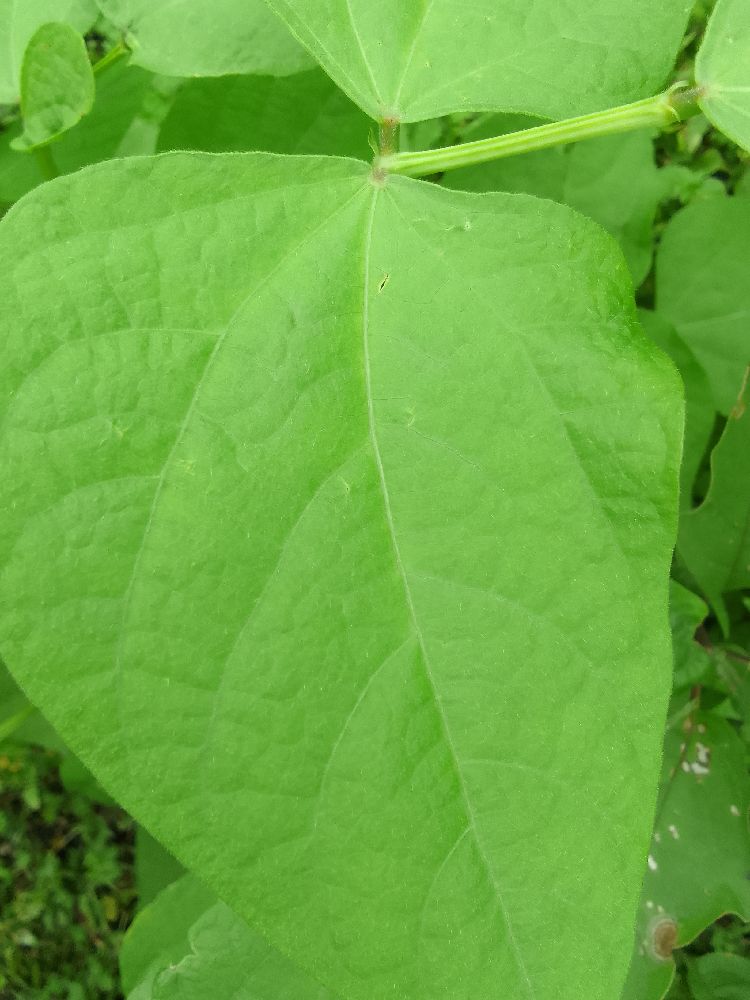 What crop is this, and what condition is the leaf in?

common bean, healthy
